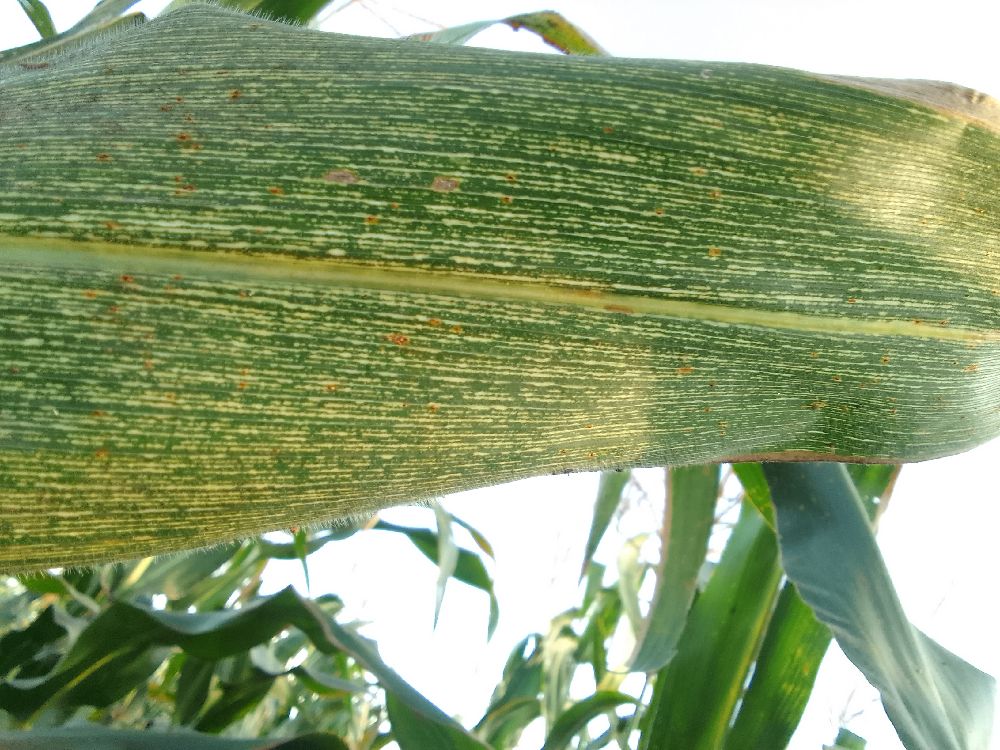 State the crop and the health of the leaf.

maize, maize streak virus
